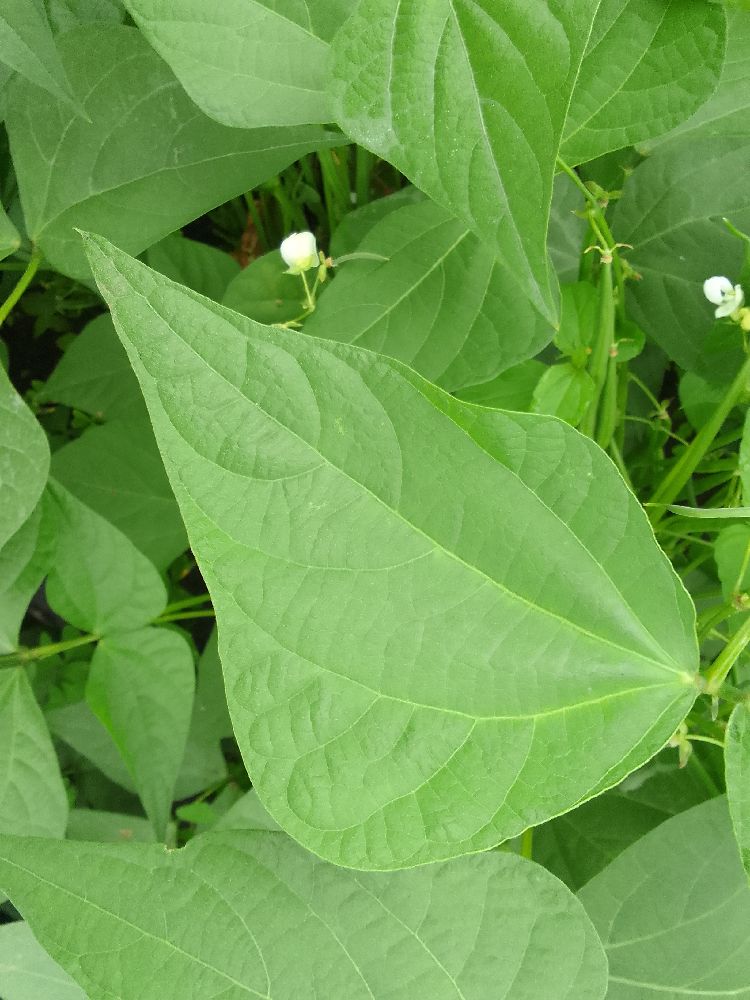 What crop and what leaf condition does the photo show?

common bean, healthy
